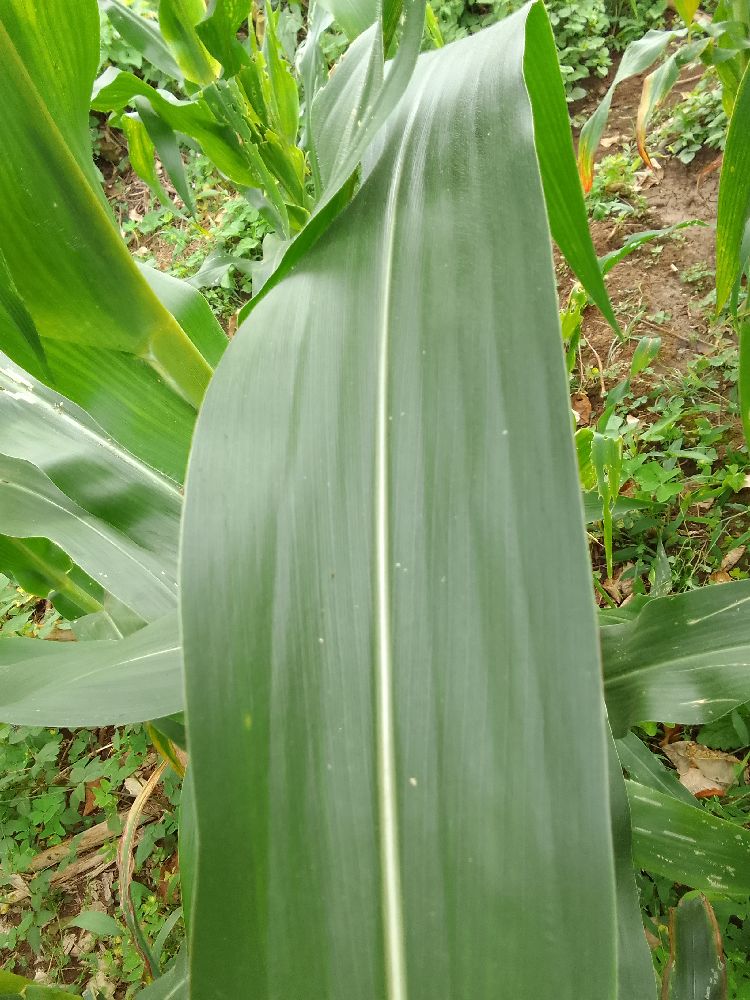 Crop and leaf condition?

maize, healthy
